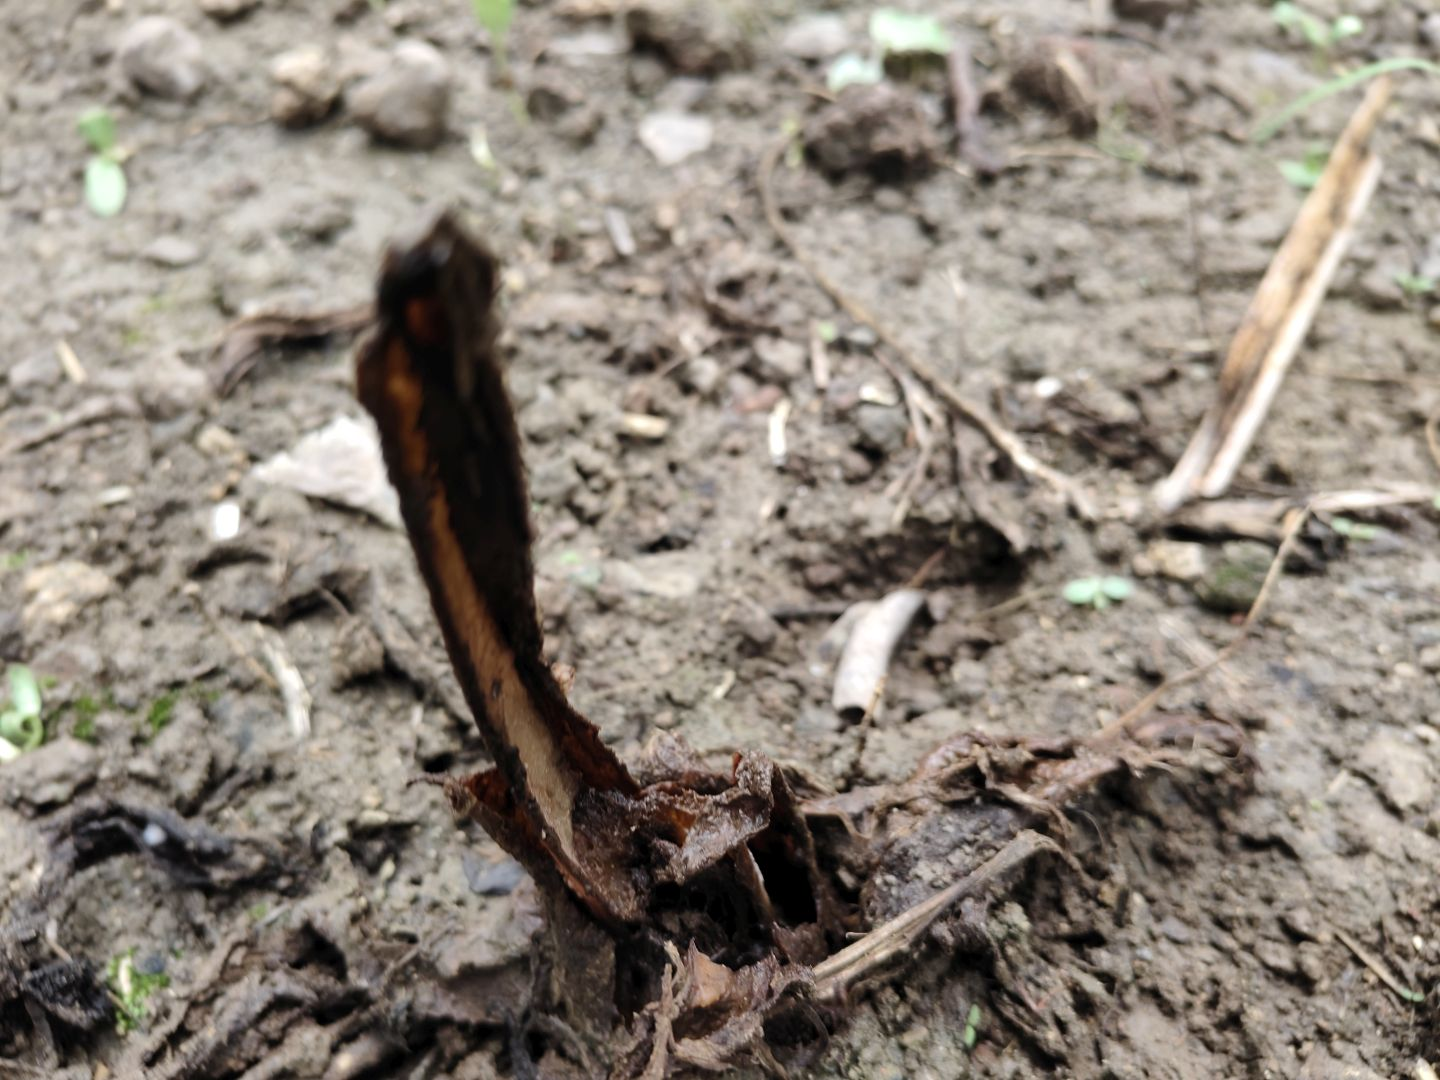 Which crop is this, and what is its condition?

taro, root rot
